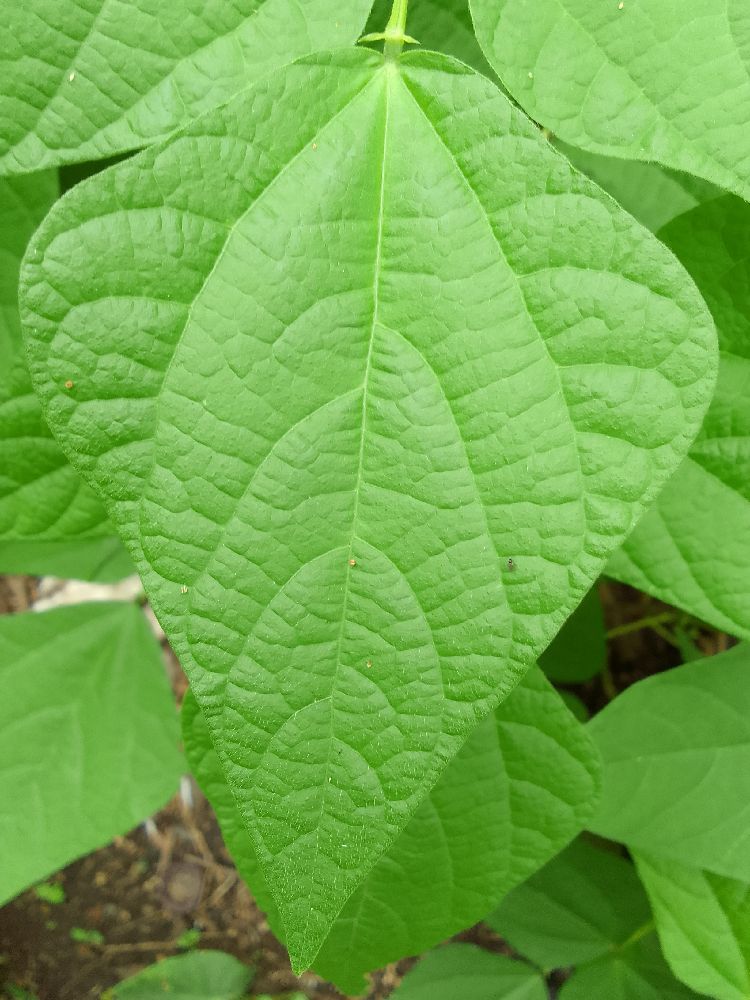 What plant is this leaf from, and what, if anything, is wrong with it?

common bean, healthy
